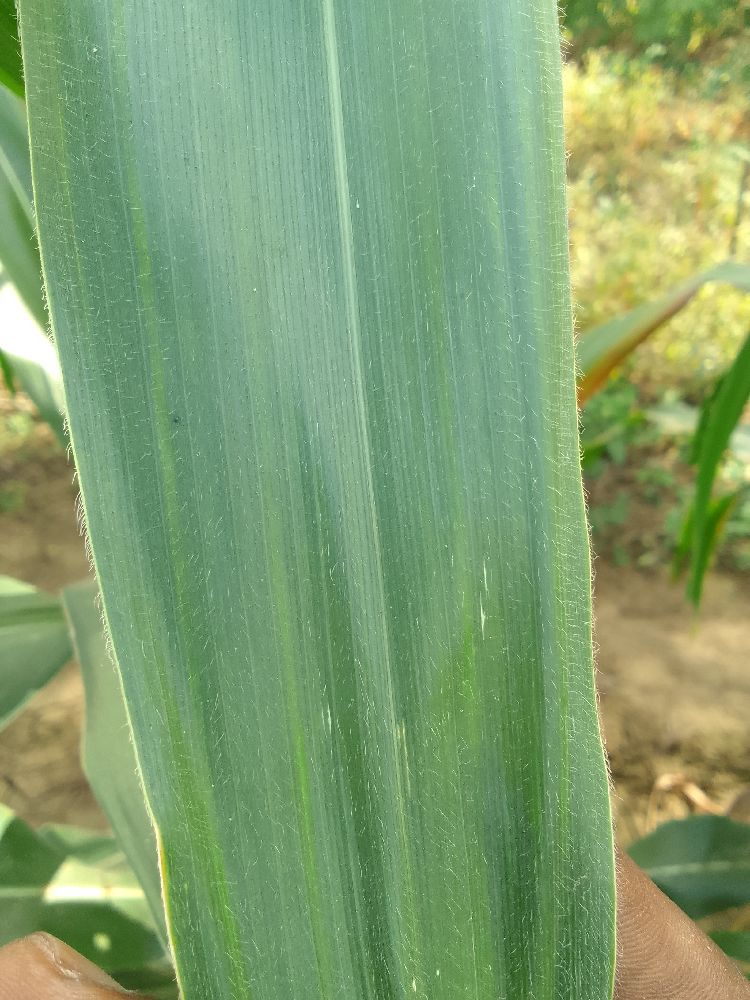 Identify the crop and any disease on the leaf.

maize, healthy
